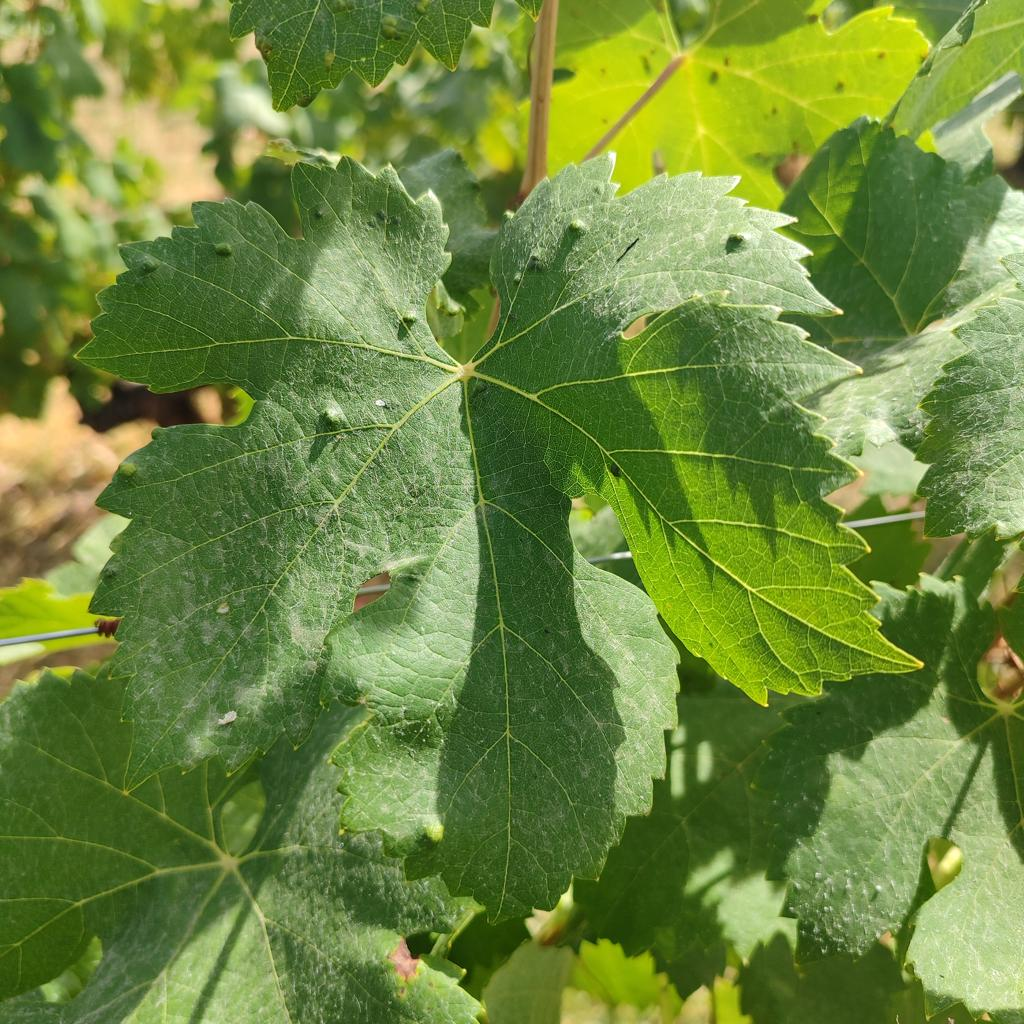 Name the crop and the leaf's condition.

grapevine, erineum mite
